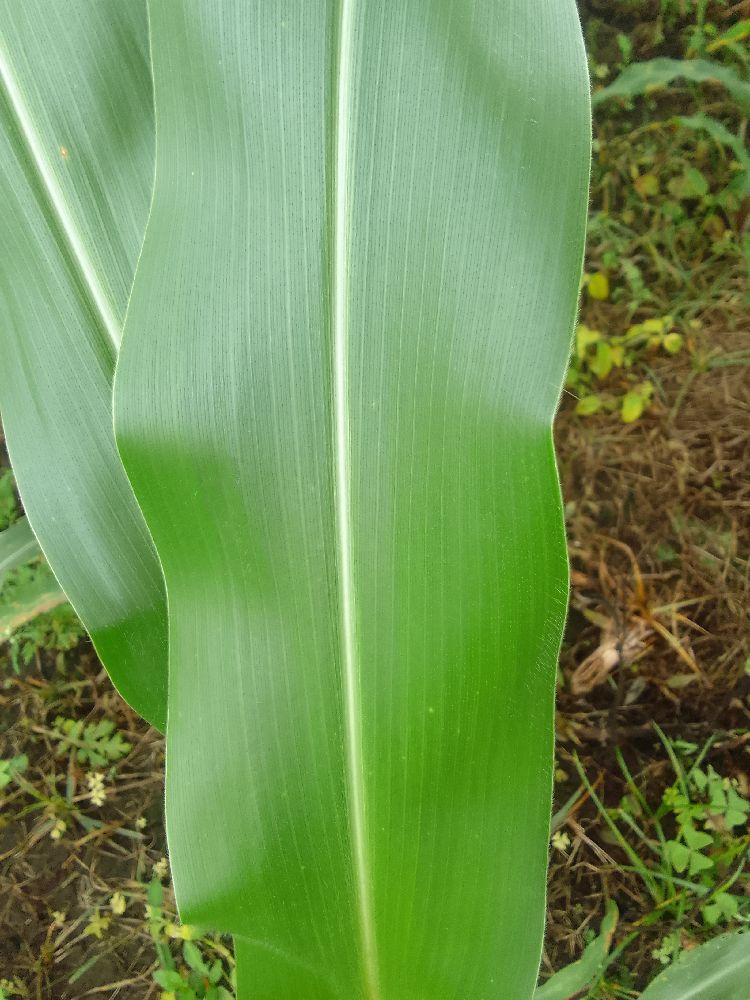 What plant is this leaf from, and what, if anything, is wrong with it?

maize, healthy
